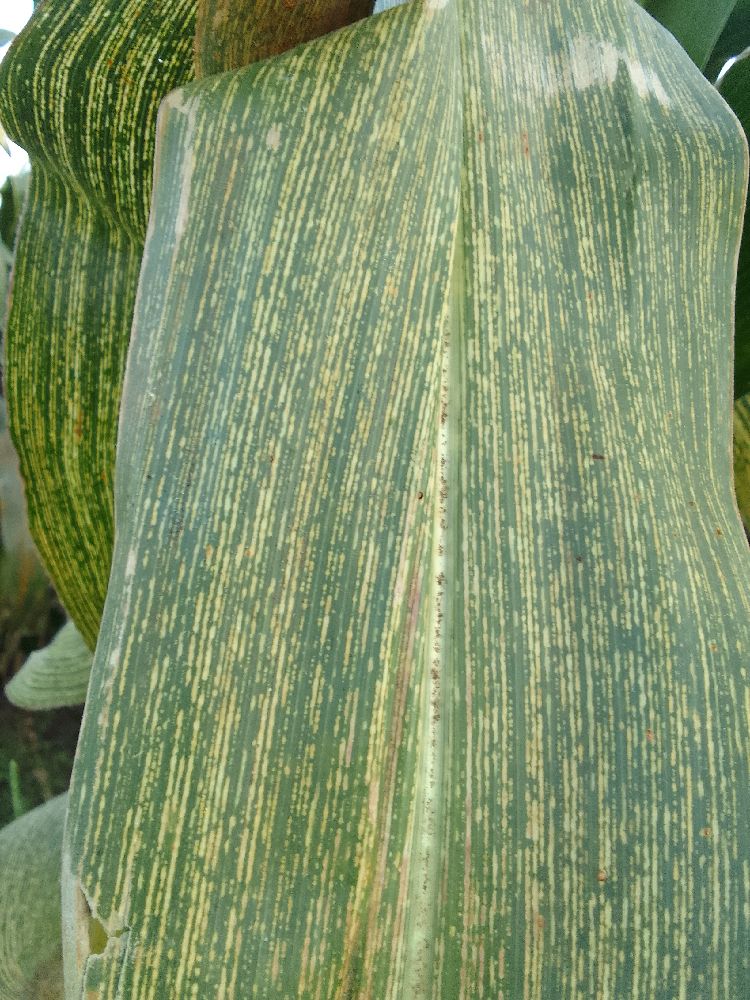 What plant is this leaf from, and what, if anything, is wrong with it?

maize, maize streak virus
